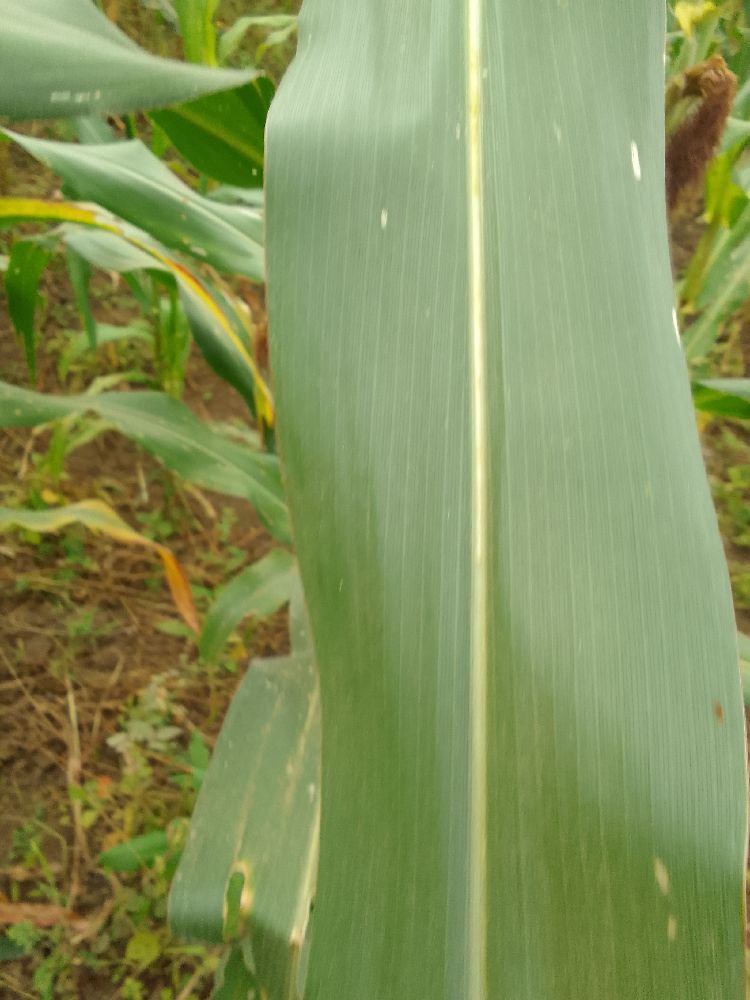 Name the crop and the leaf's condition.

maize, healthy
